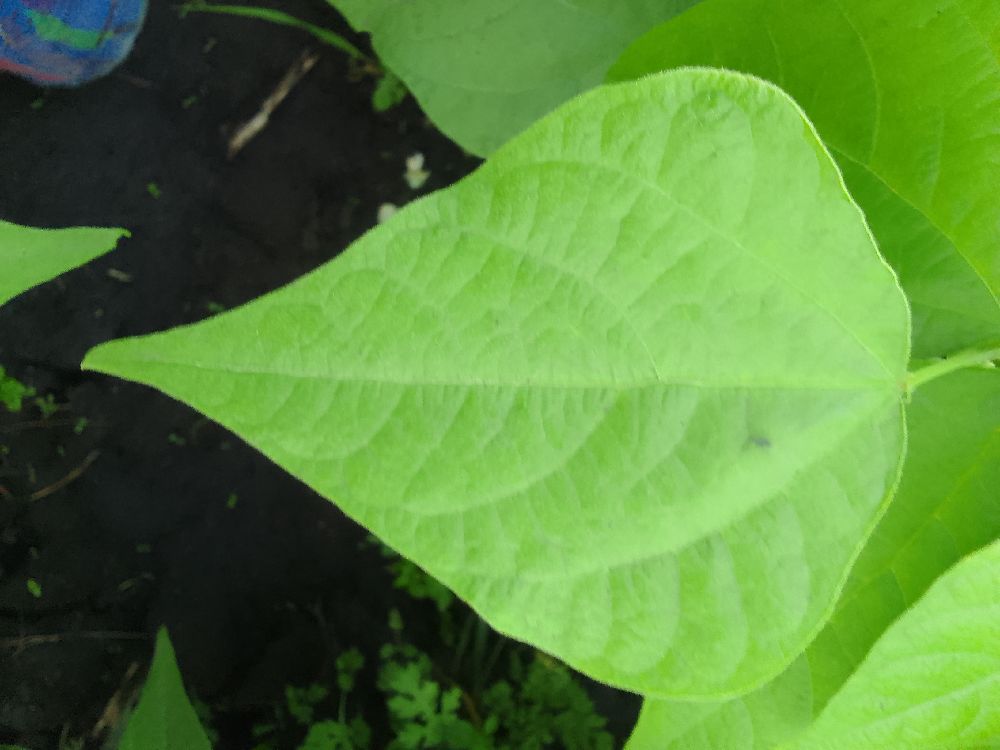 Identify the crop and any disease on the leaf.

common bean, healthy
